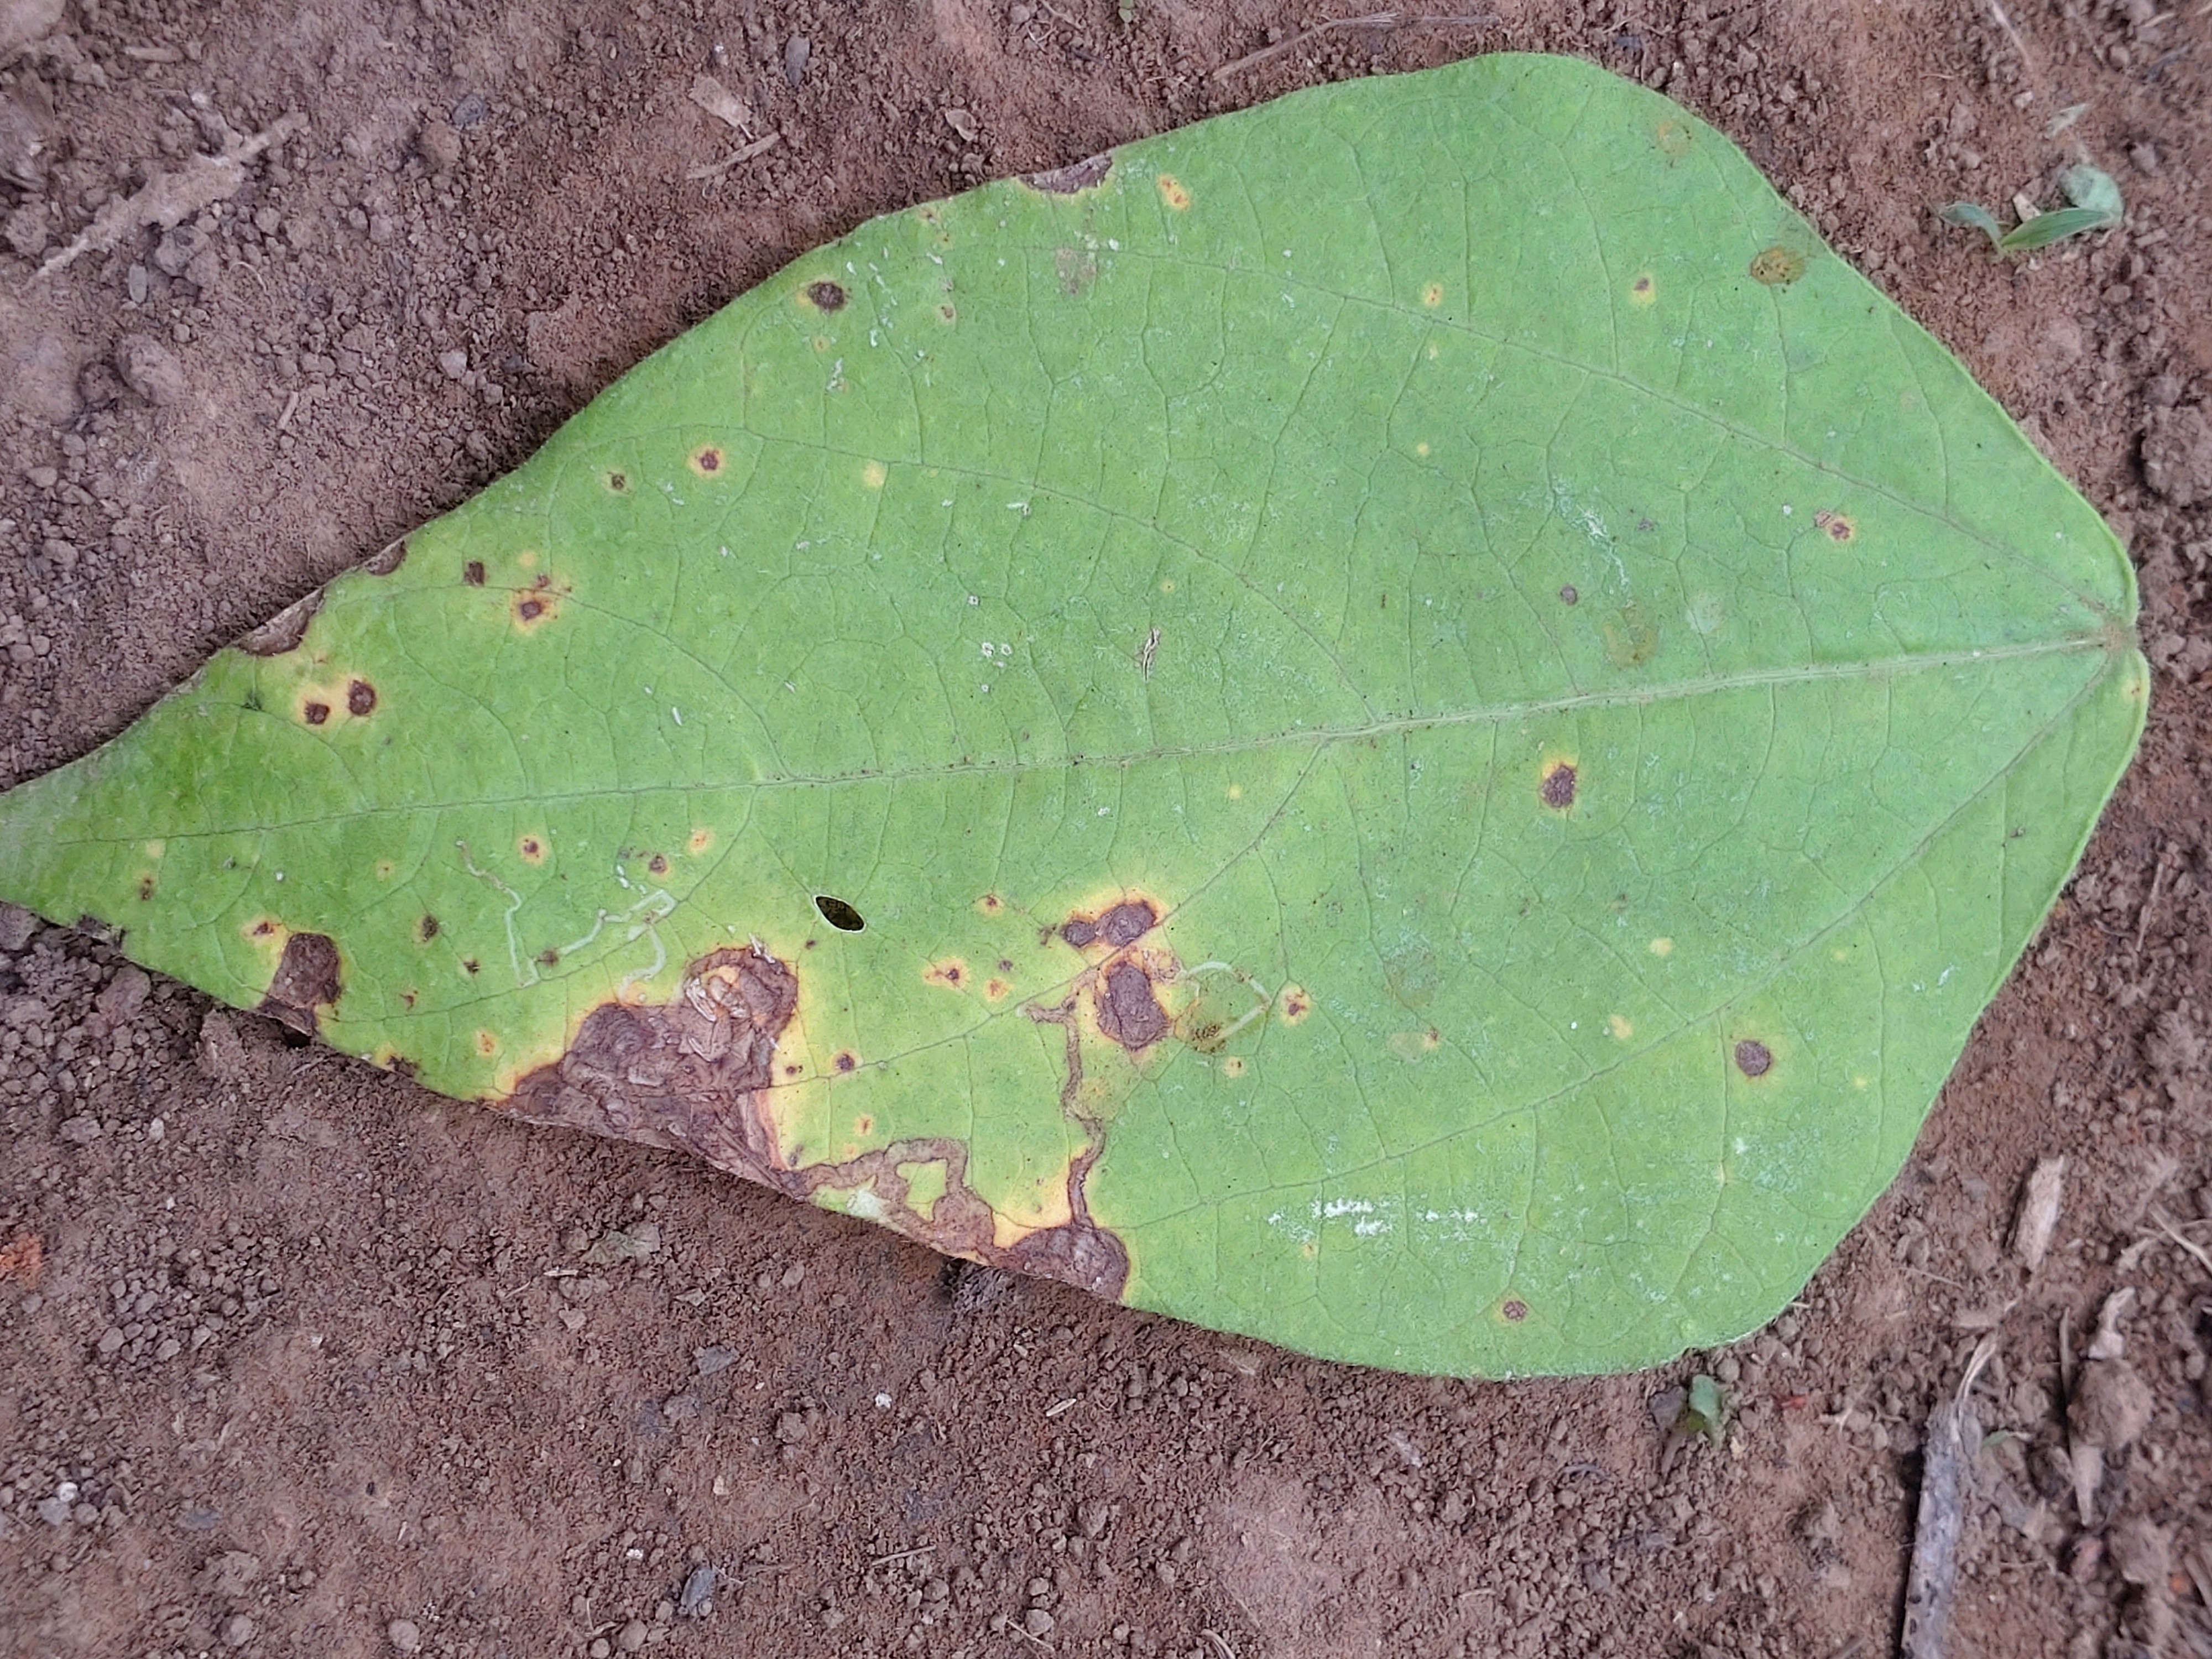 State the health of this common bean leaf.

rust
